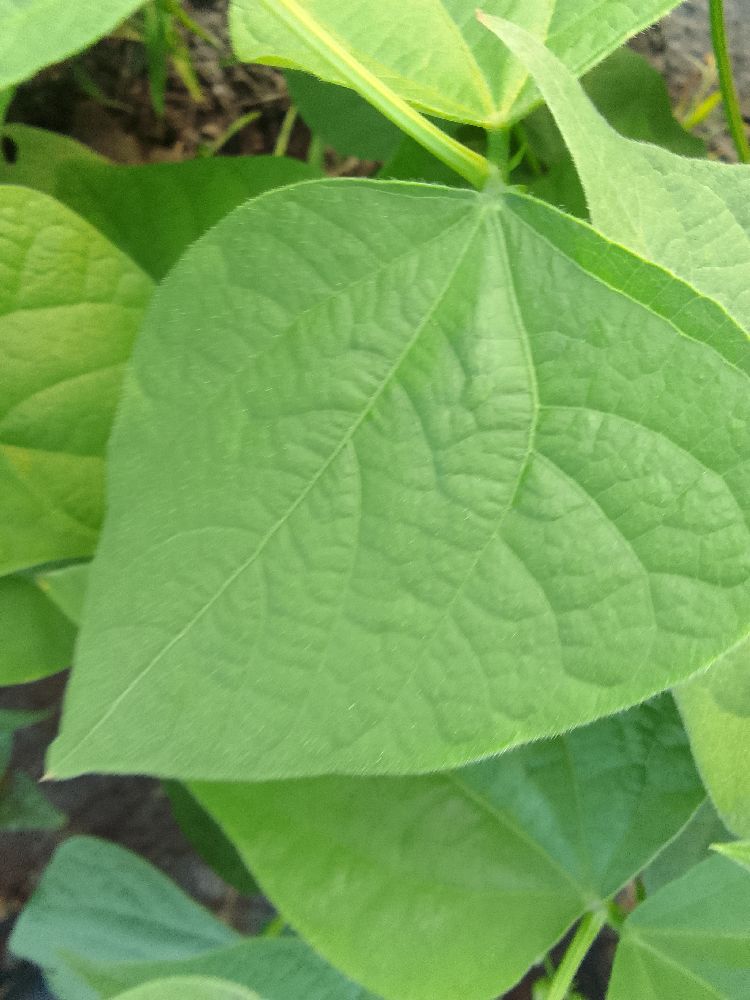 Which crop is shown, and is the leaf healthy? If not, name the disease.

common bean, healthy
